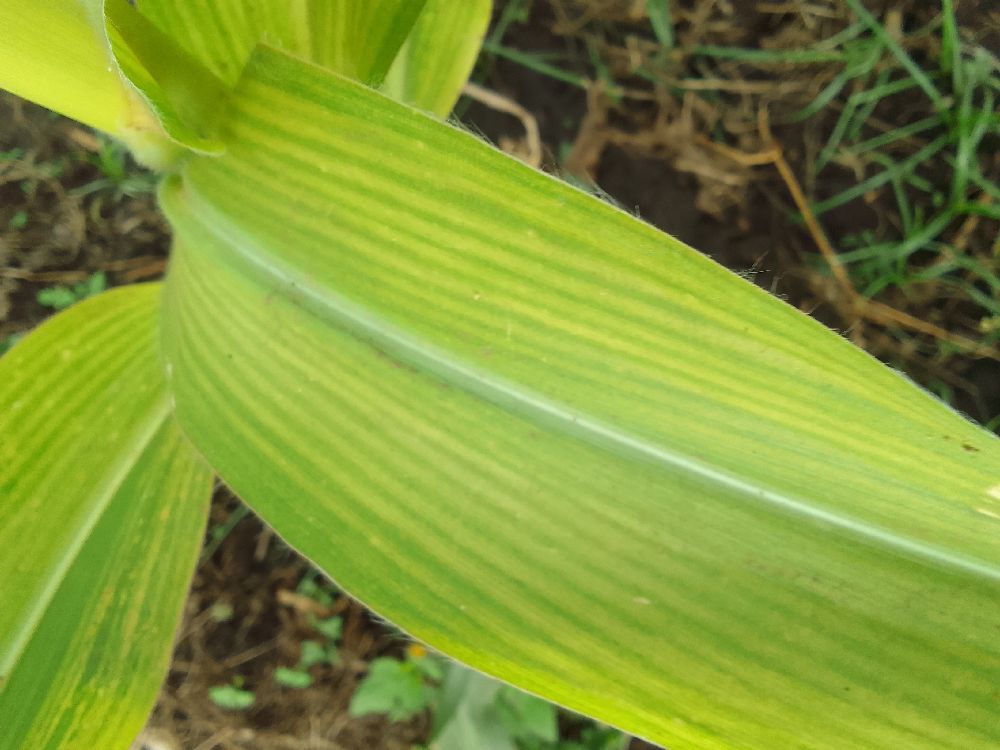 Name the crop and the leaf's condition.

maize, maize lethal necrosis
